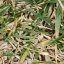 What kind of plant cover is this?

grass
